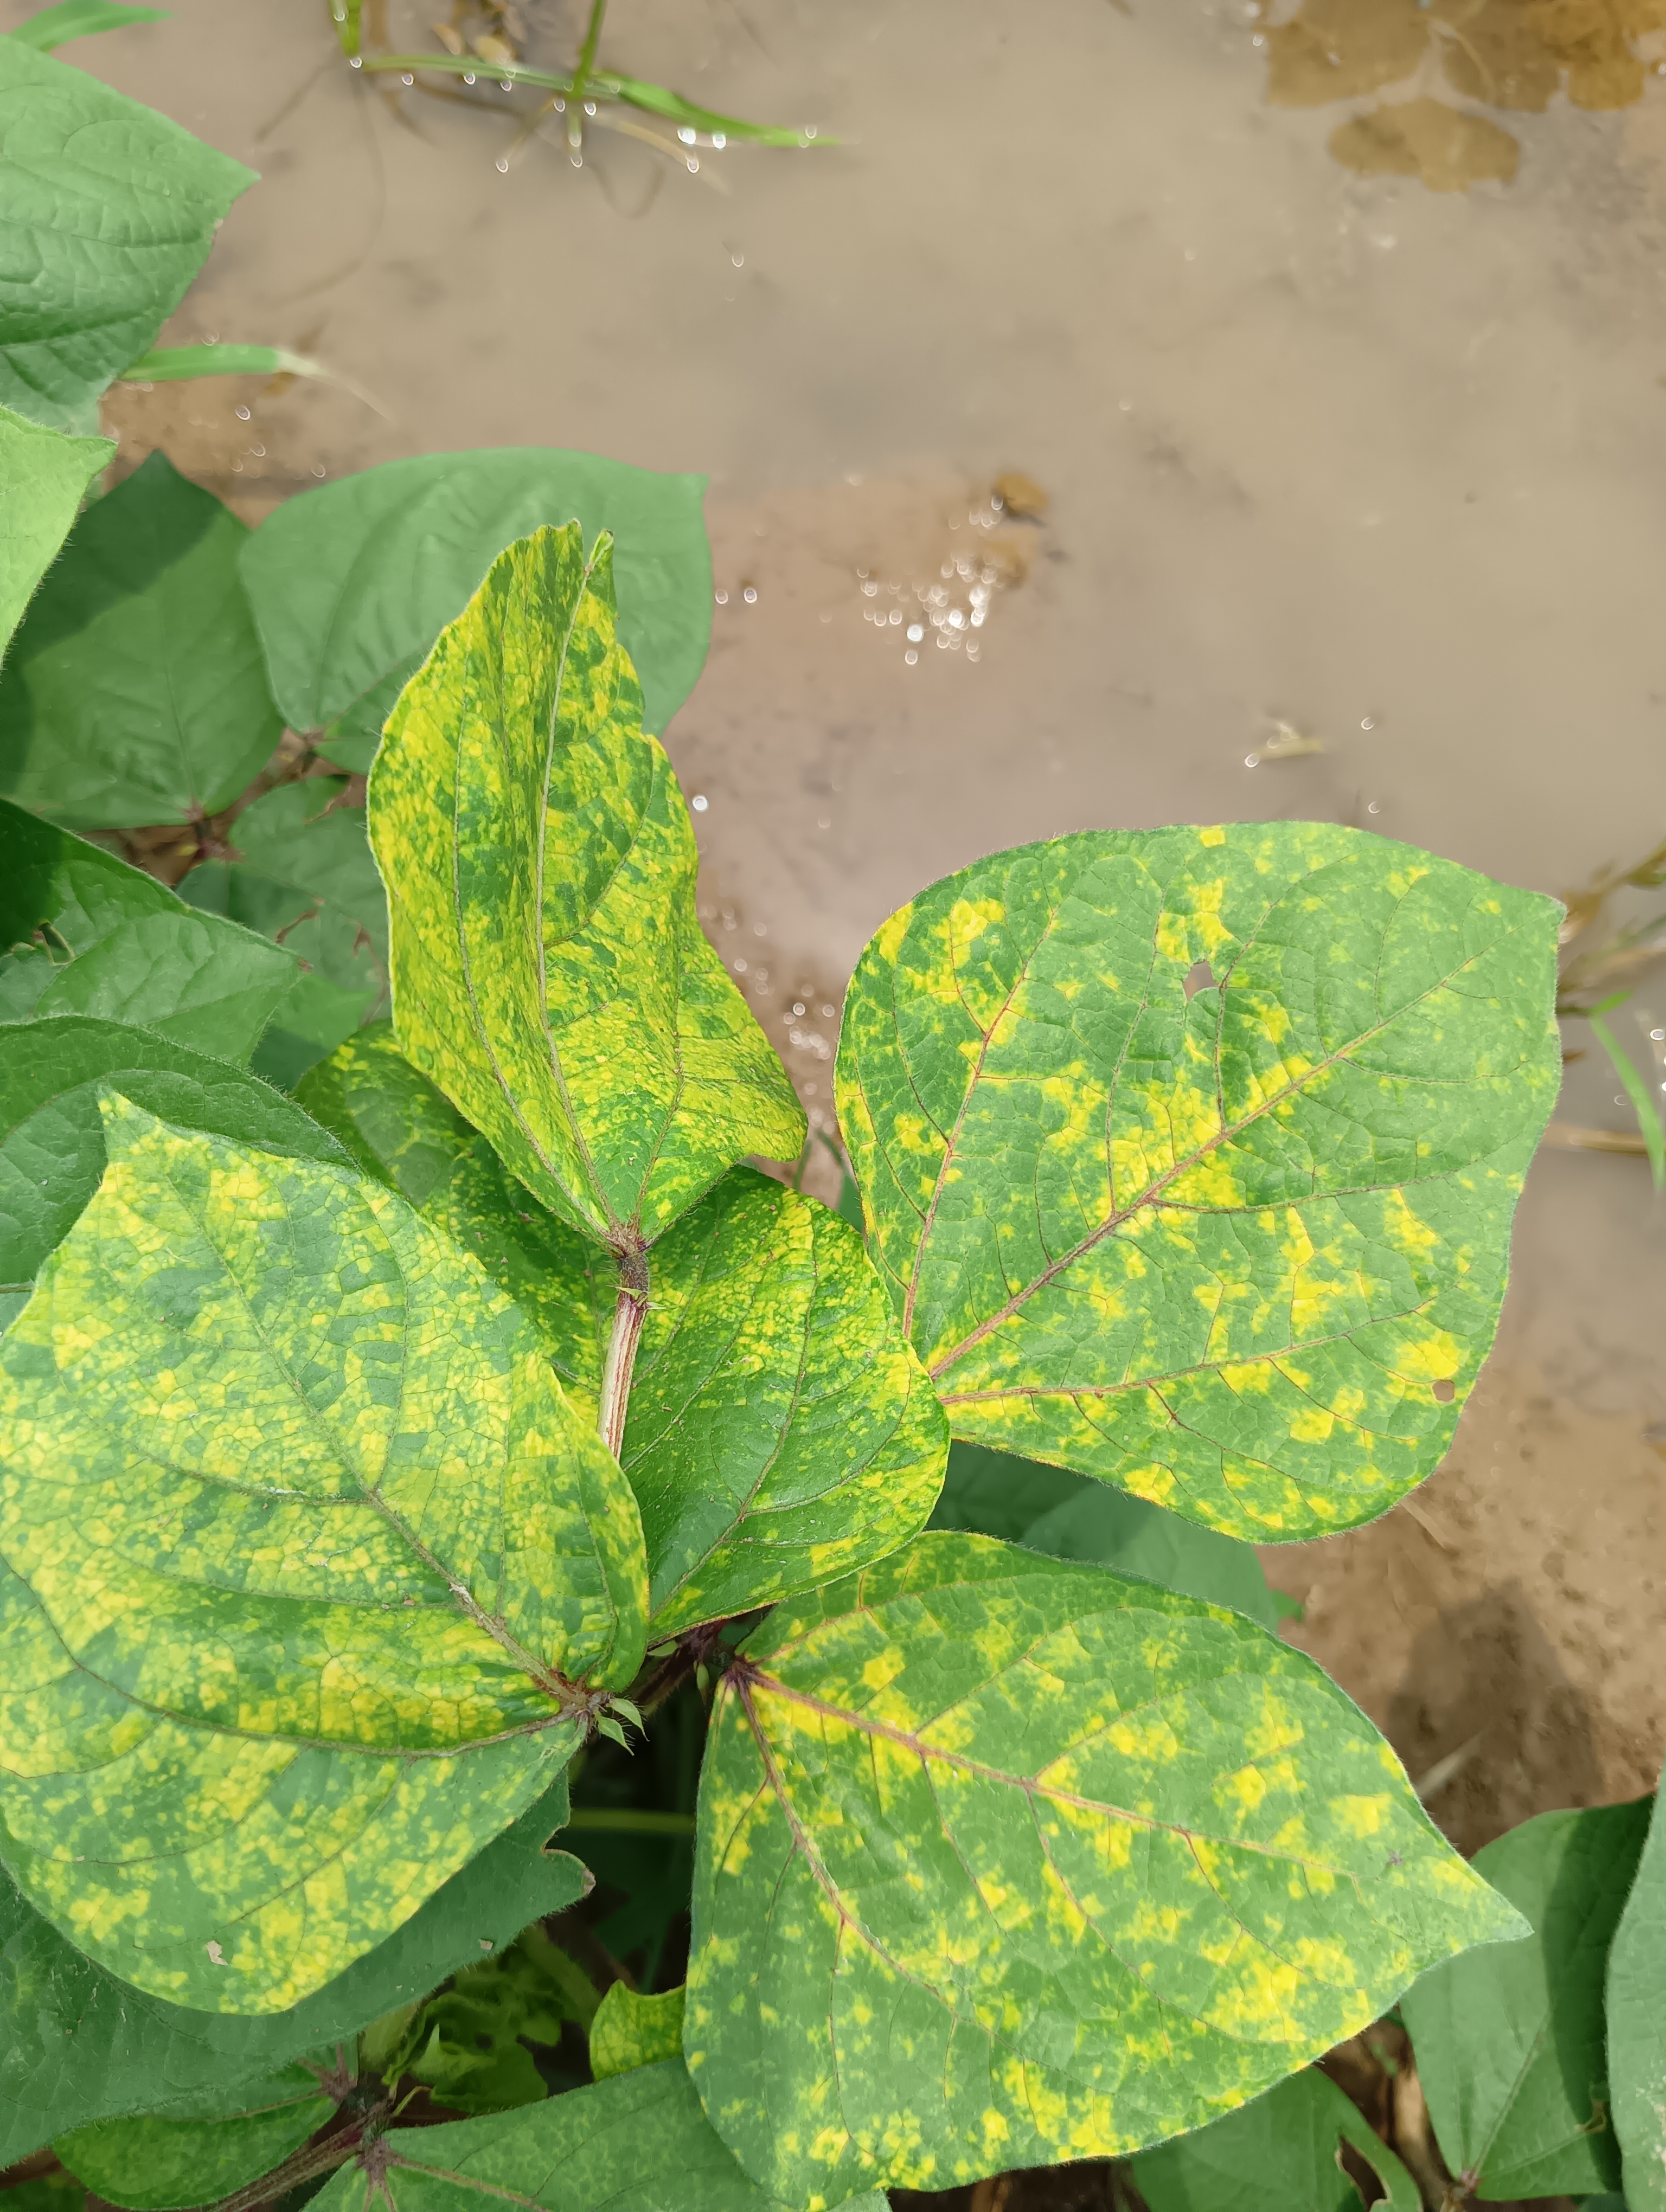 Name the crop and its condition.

mungbean, yellow mosaic
